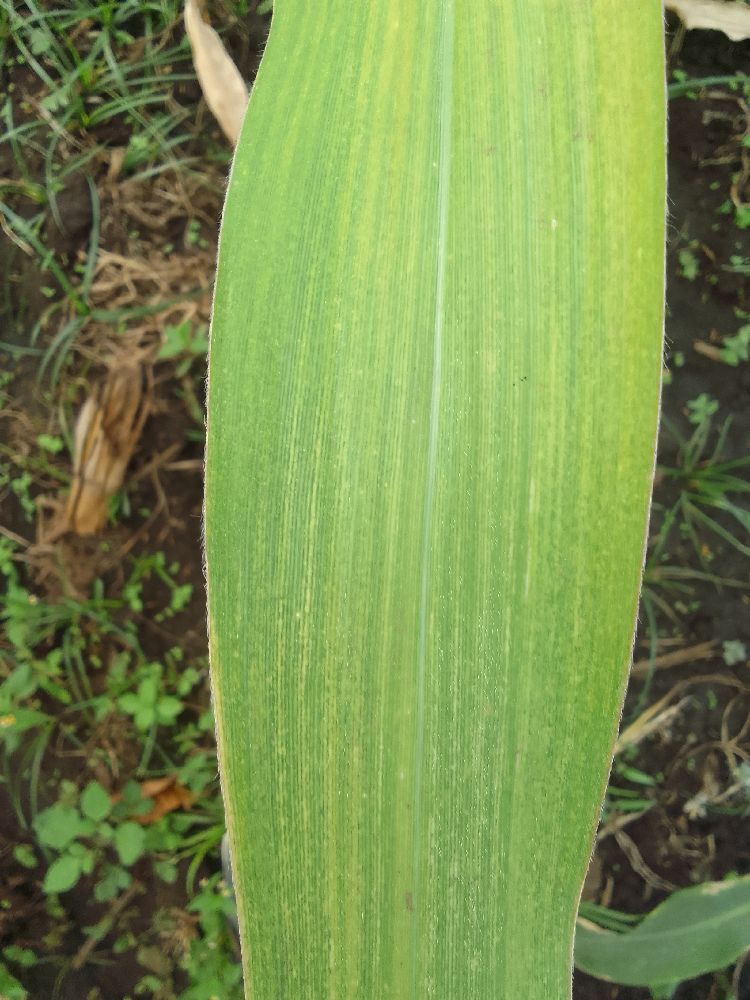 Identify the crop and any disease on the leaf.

maize, maize lethal necrosis
